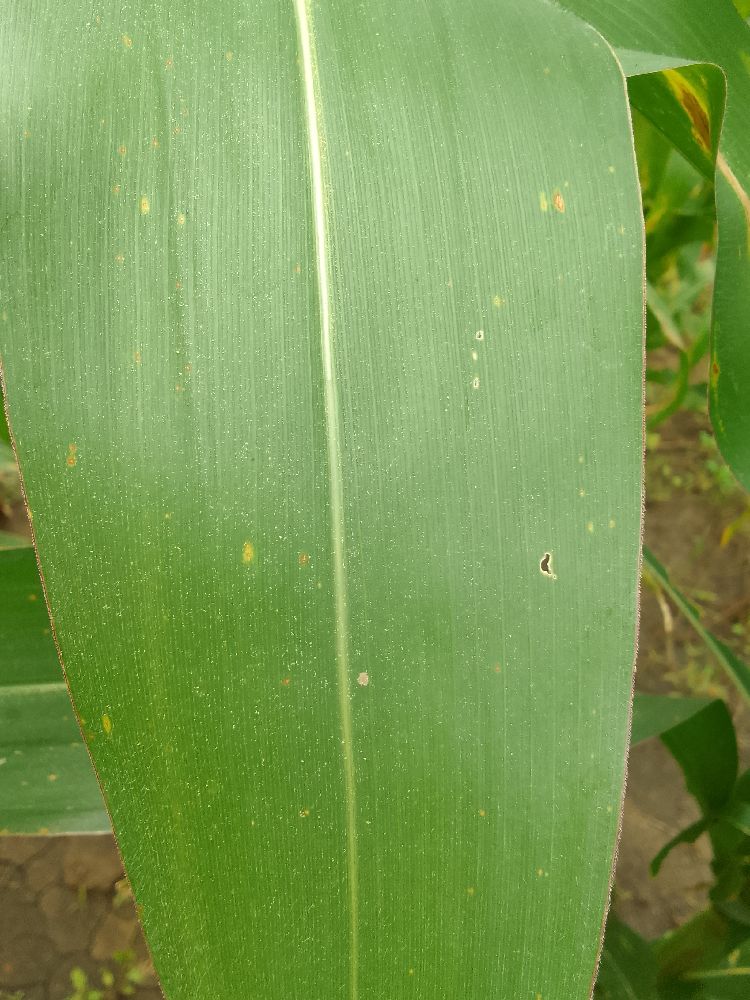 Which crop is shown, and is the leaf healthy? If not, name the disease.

maize, healthy
